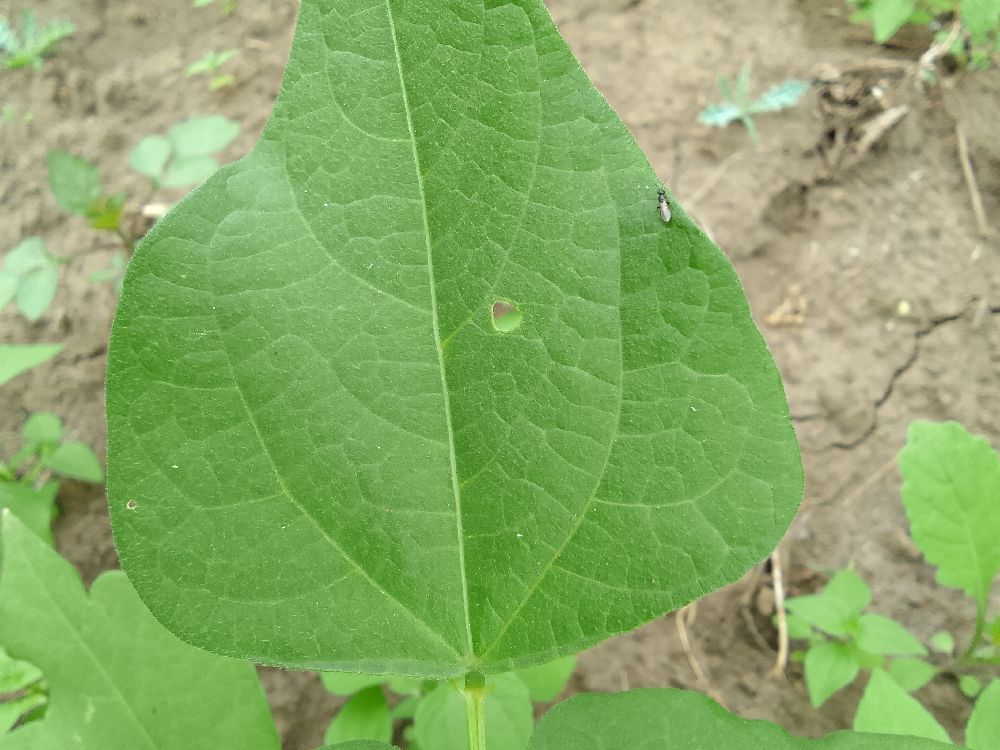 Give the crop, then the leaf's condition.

common bean, healthy
